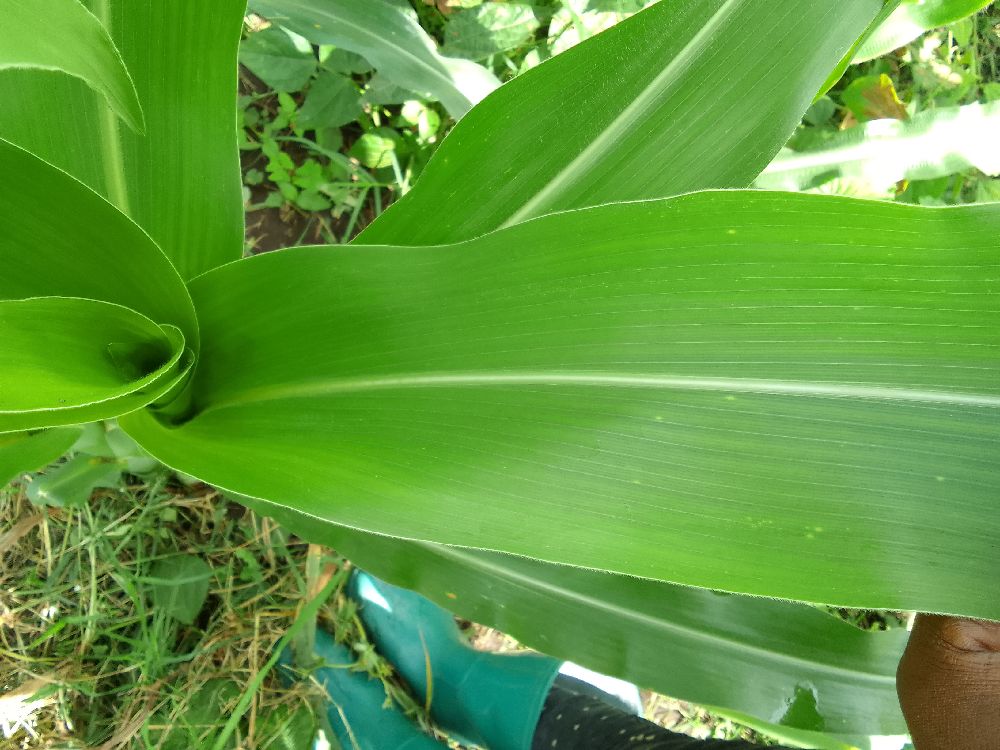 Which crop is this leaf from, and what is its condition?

maize, healthy
